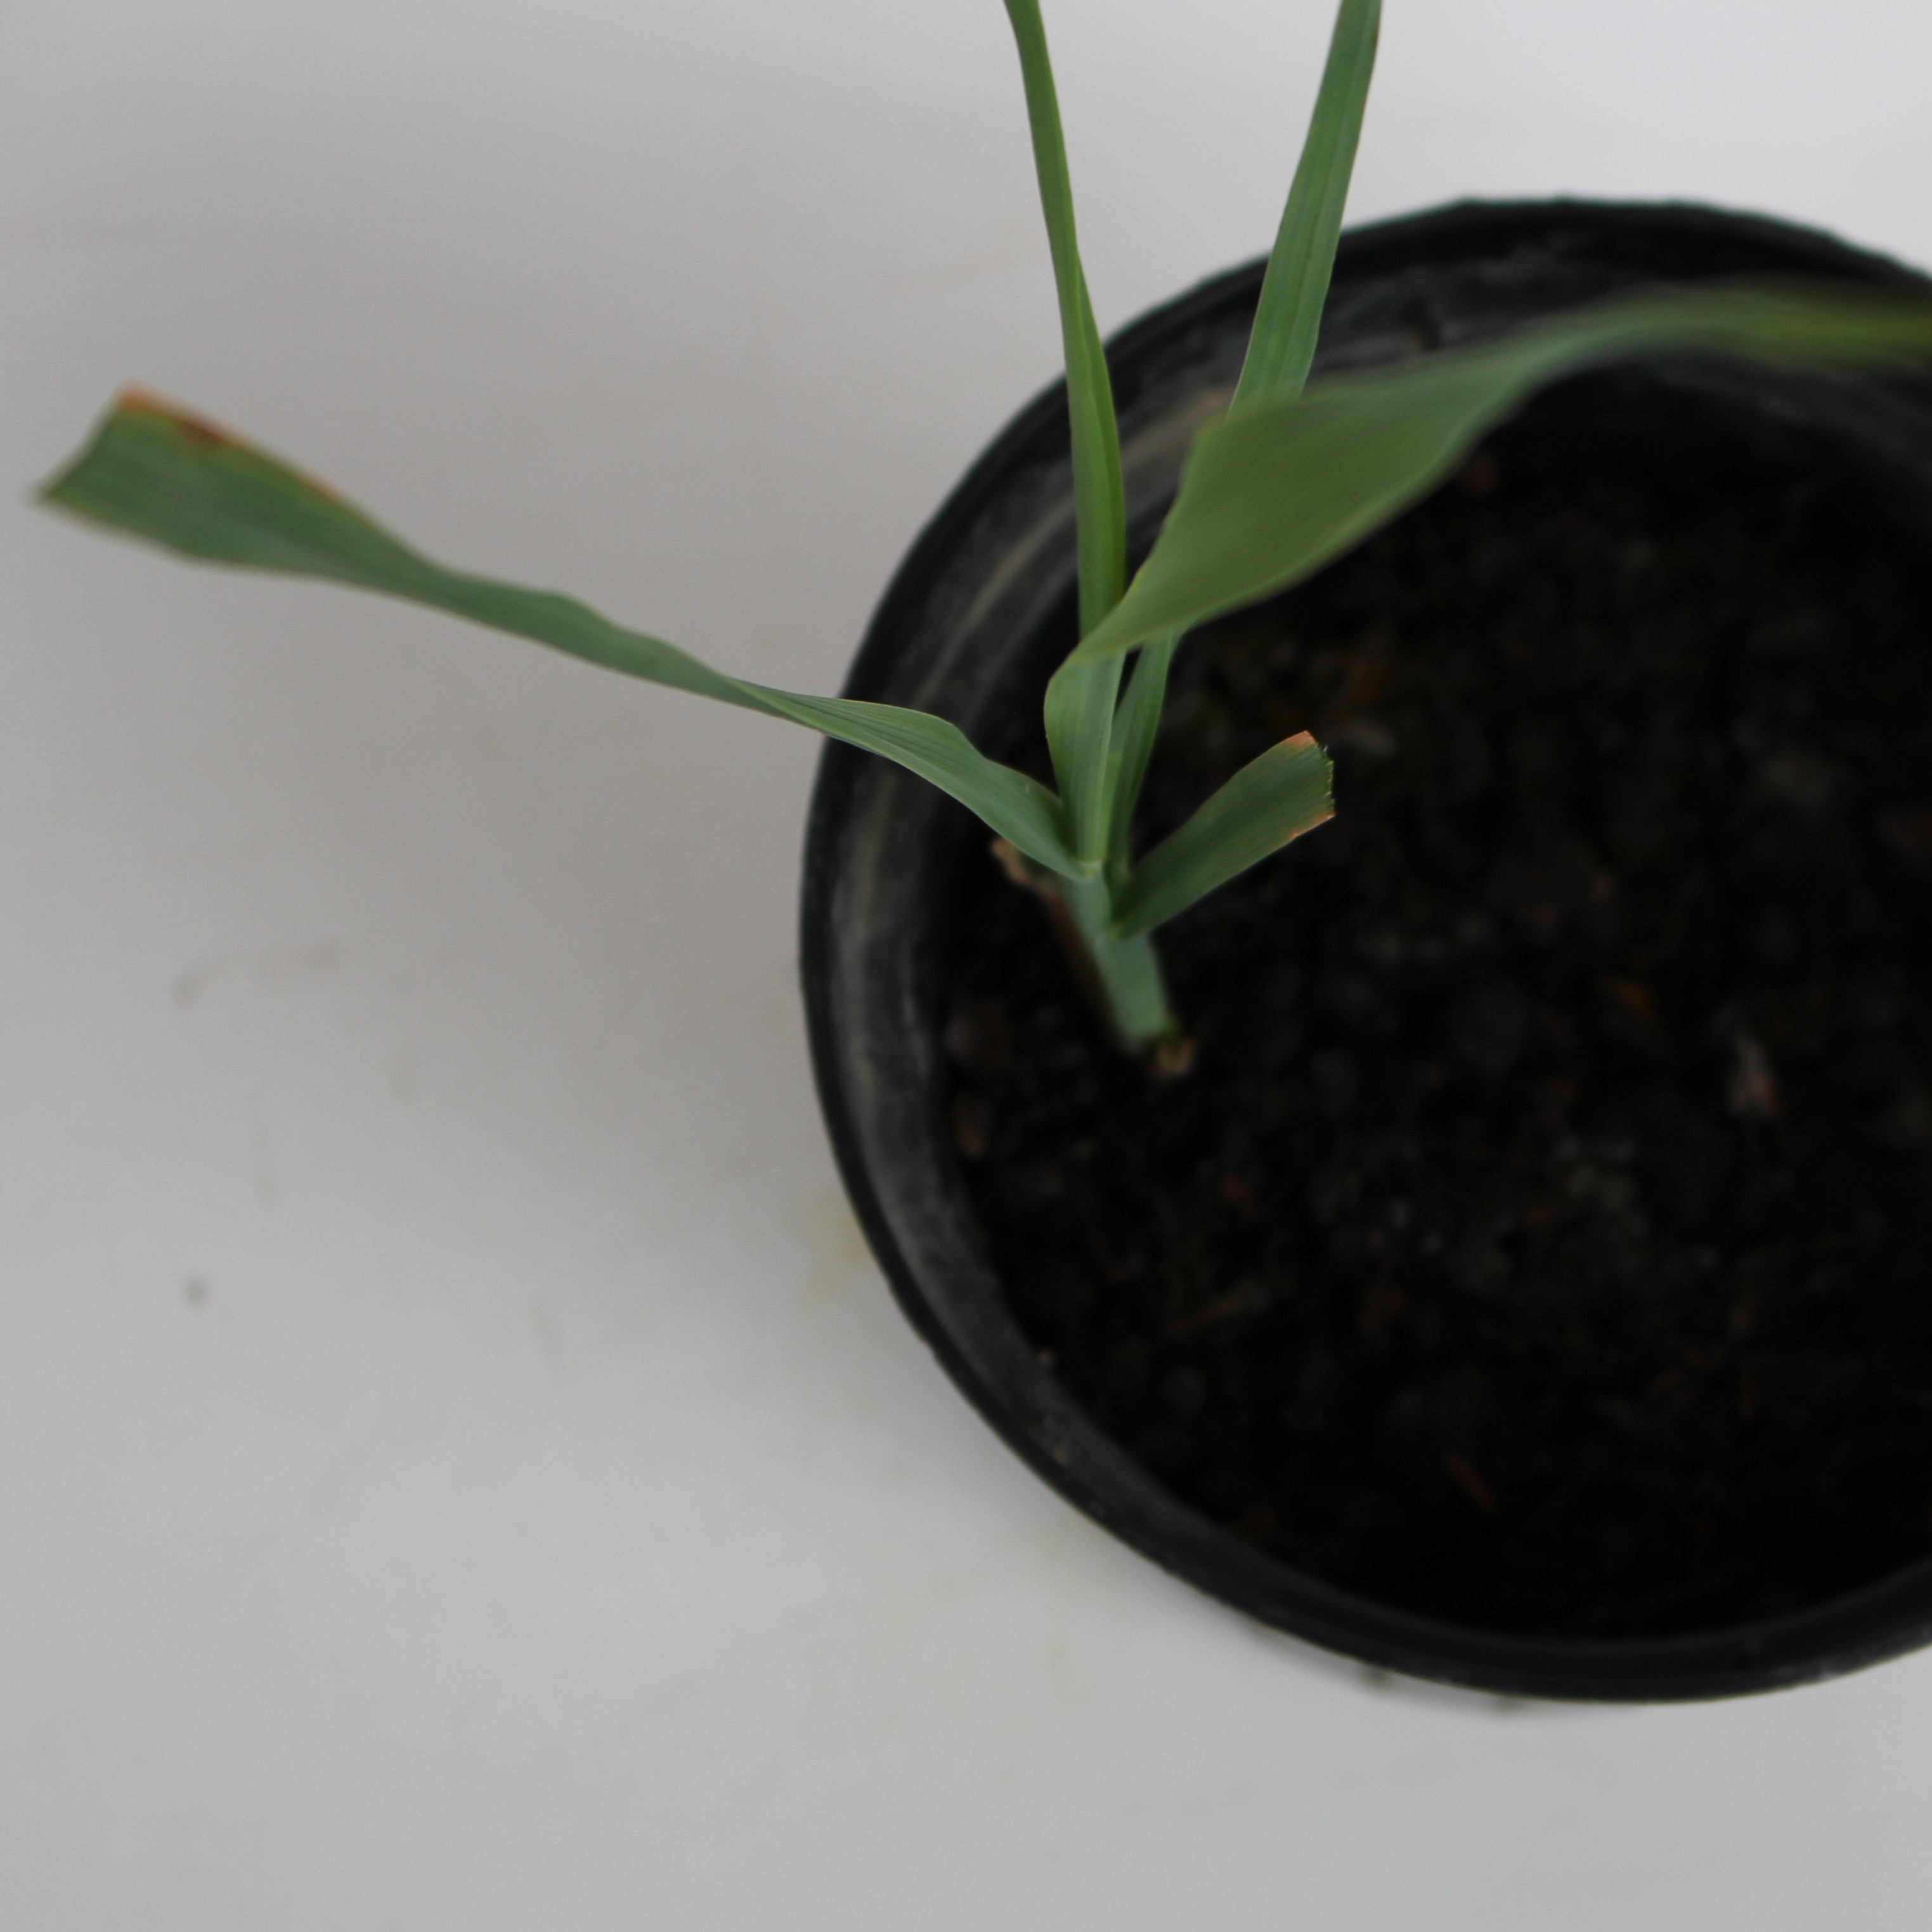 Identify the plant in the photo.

Avena sterilis
